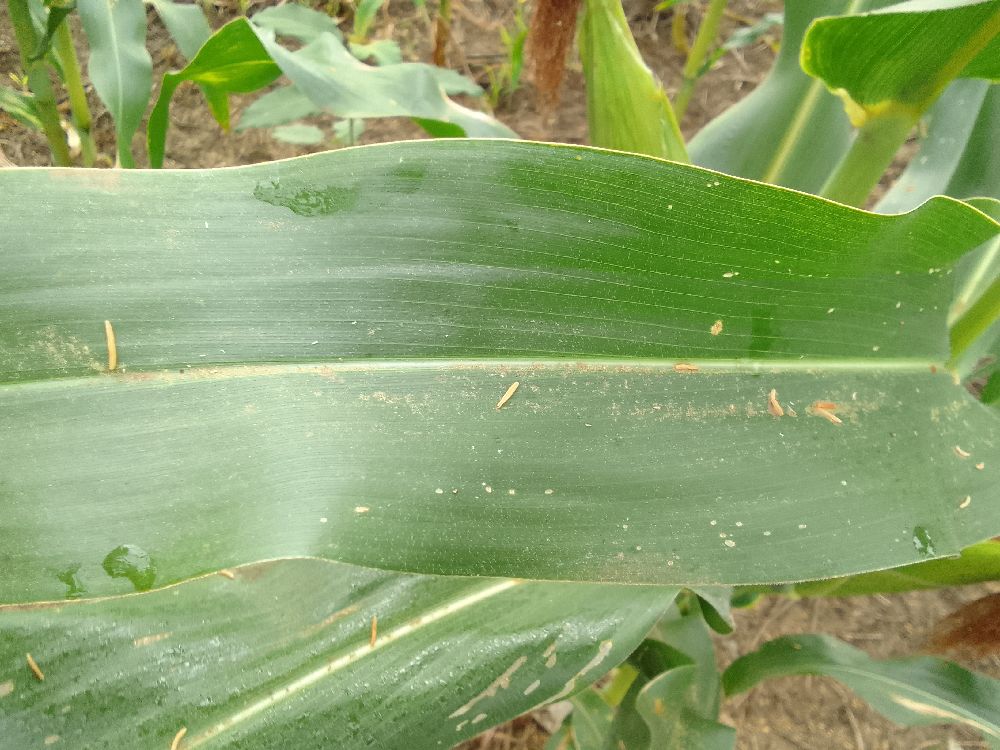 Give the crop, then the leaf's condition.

maize, healthy
